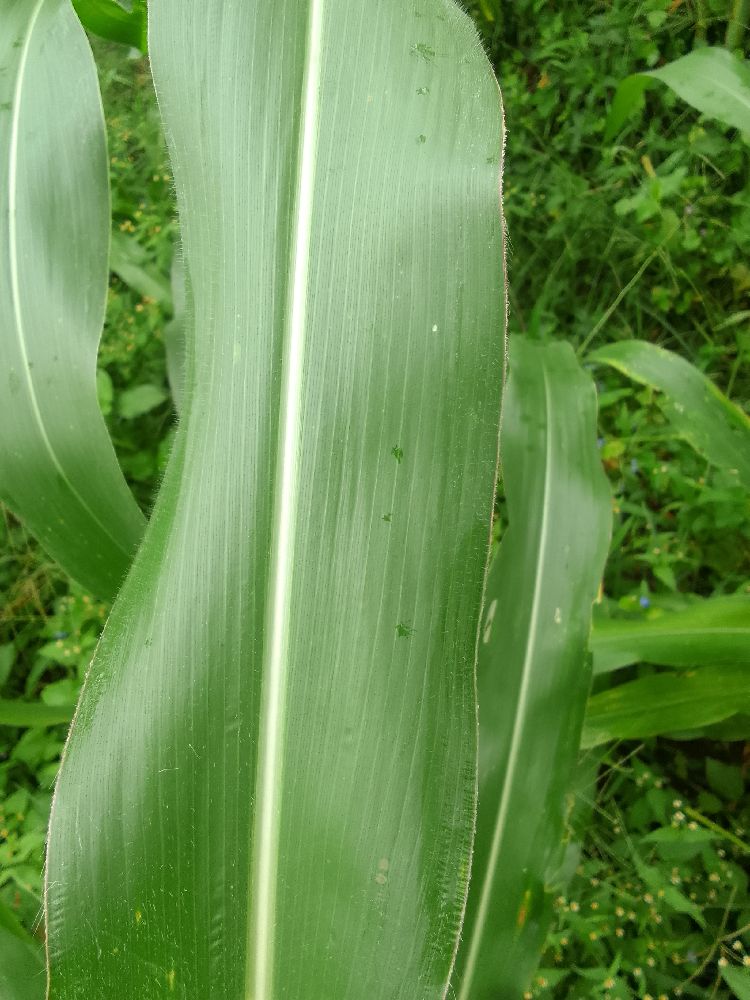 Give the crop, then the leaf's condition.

maize, healthy
